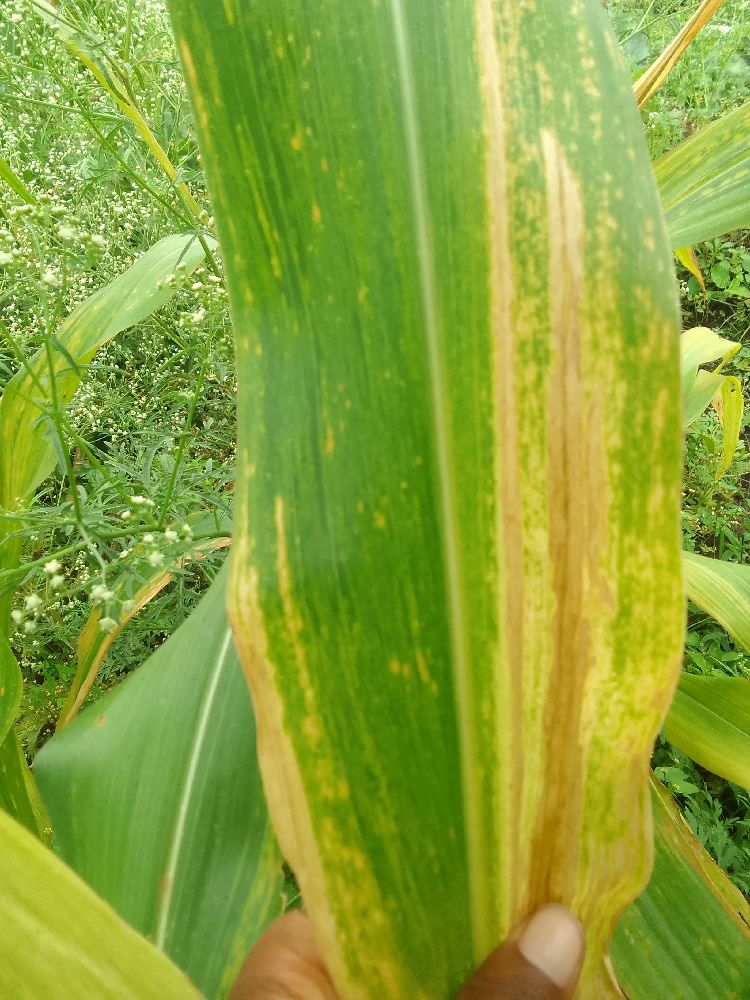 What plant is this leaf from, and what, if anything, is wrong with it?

maize, maize lethal necrosis
